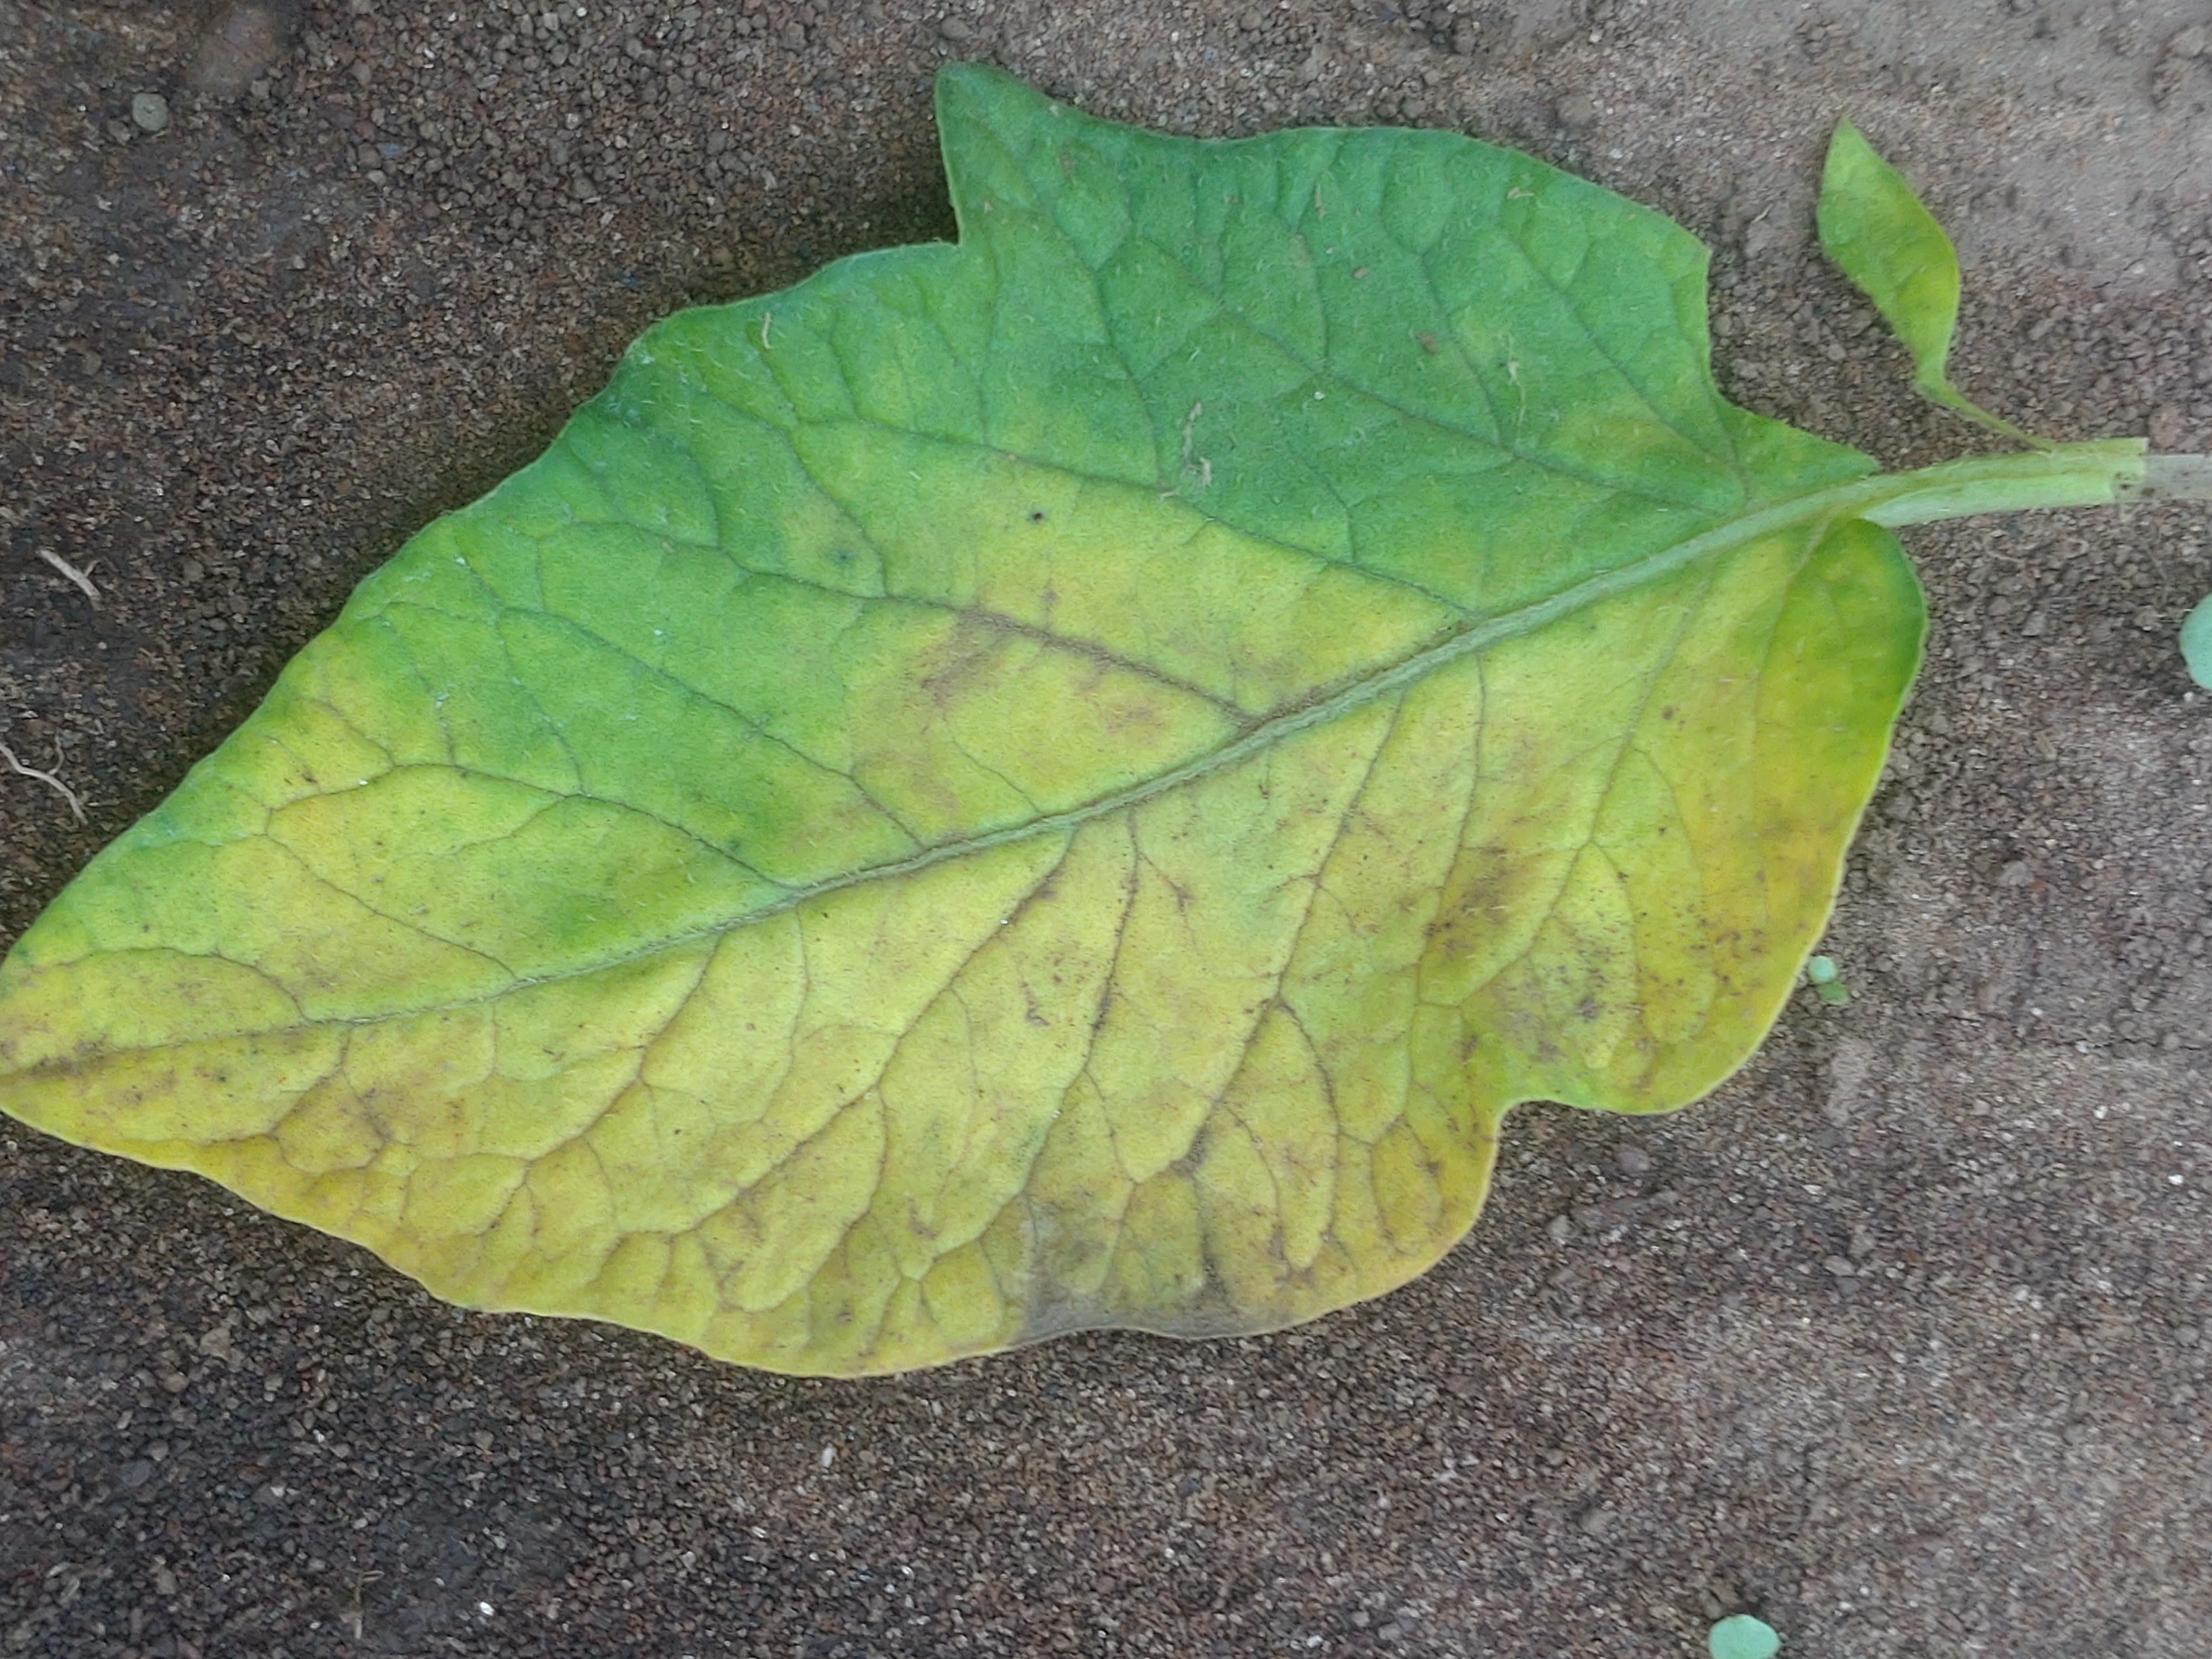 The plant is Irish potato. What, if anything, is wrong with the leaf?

late blight
